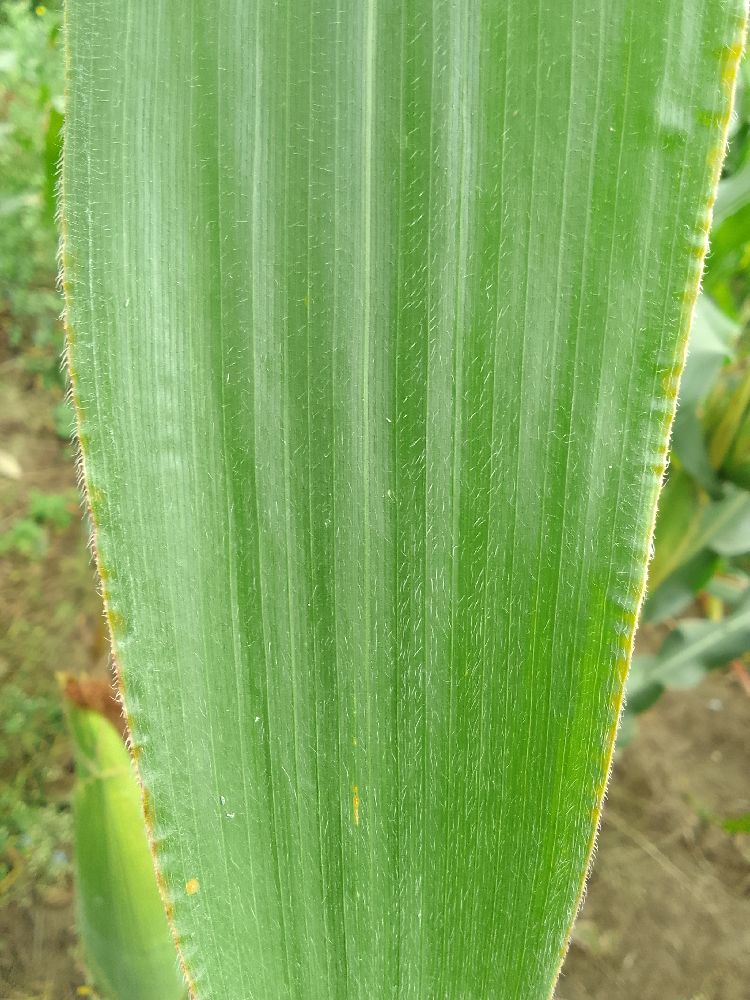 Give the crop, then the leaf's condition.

maize, healthy
